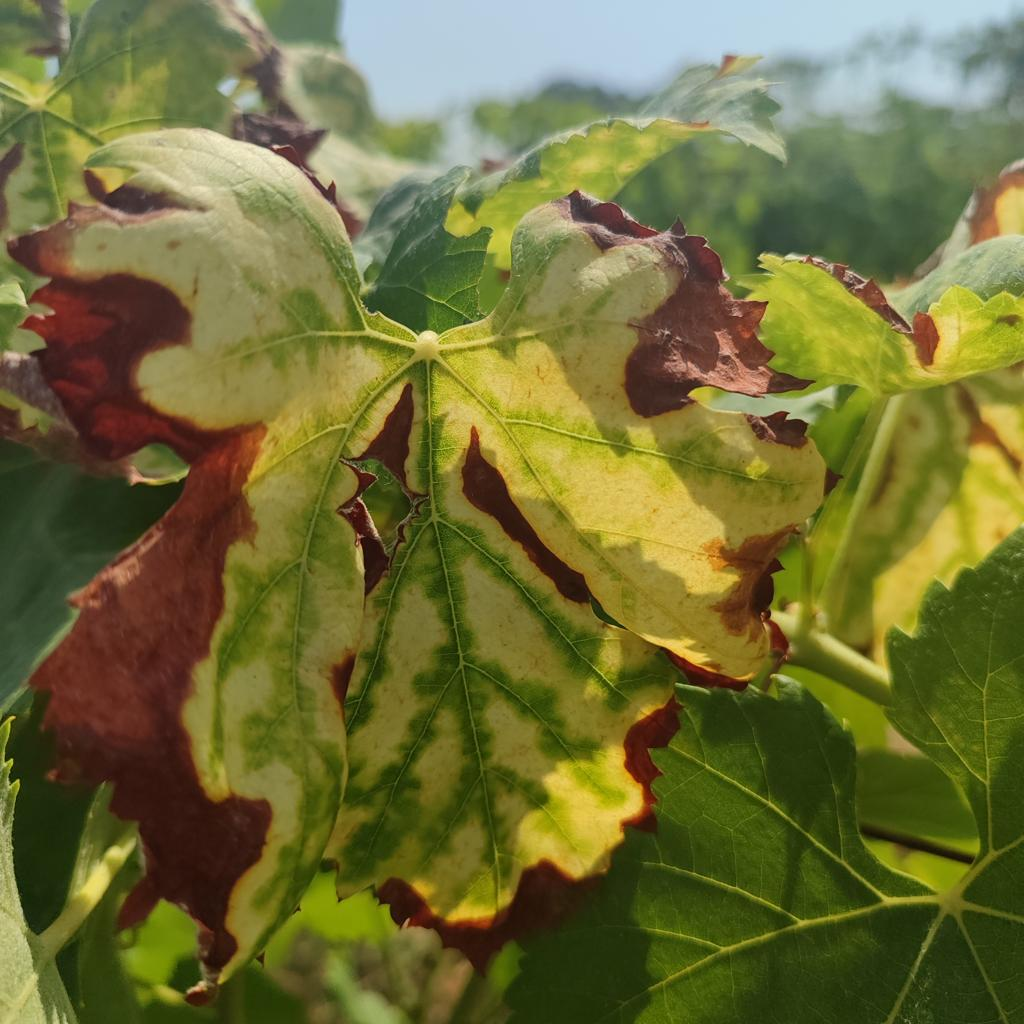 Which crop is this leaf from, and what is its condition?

grapevine, esca complex
